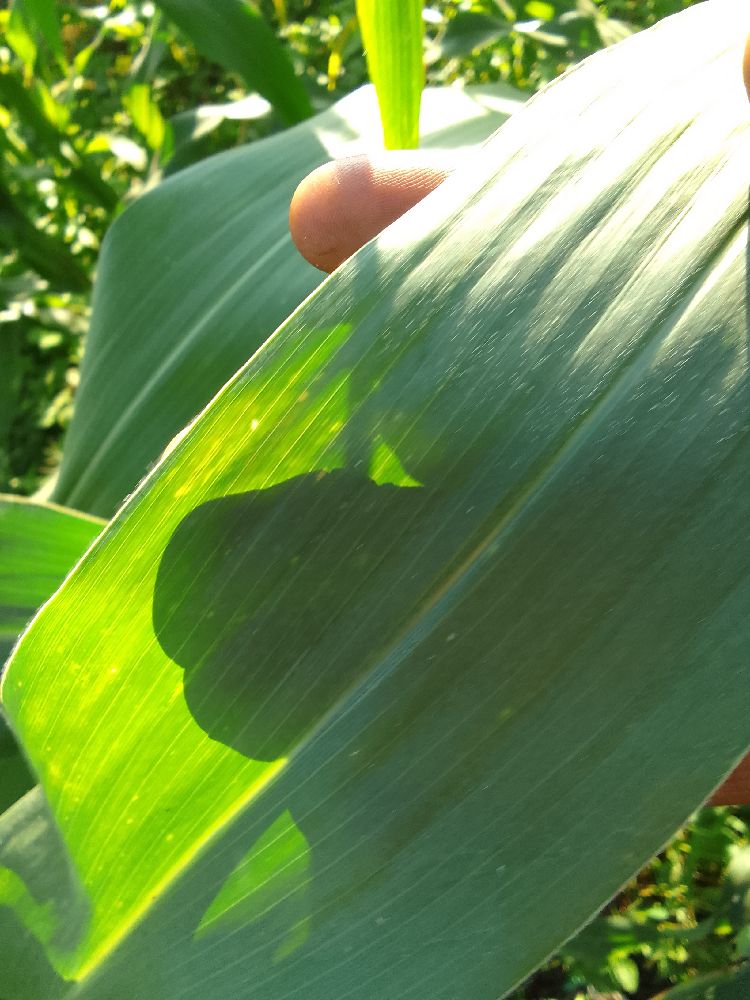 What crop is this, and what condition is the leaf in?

maize, healthy
